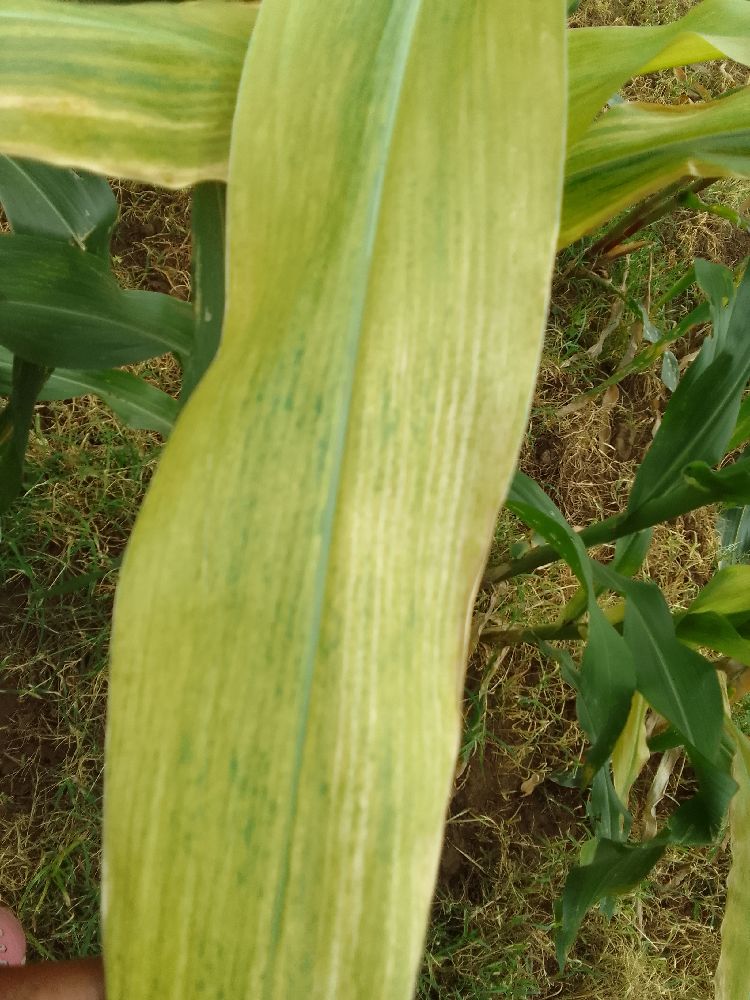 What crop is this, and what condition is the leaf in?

maize, maize lethal necrosis
